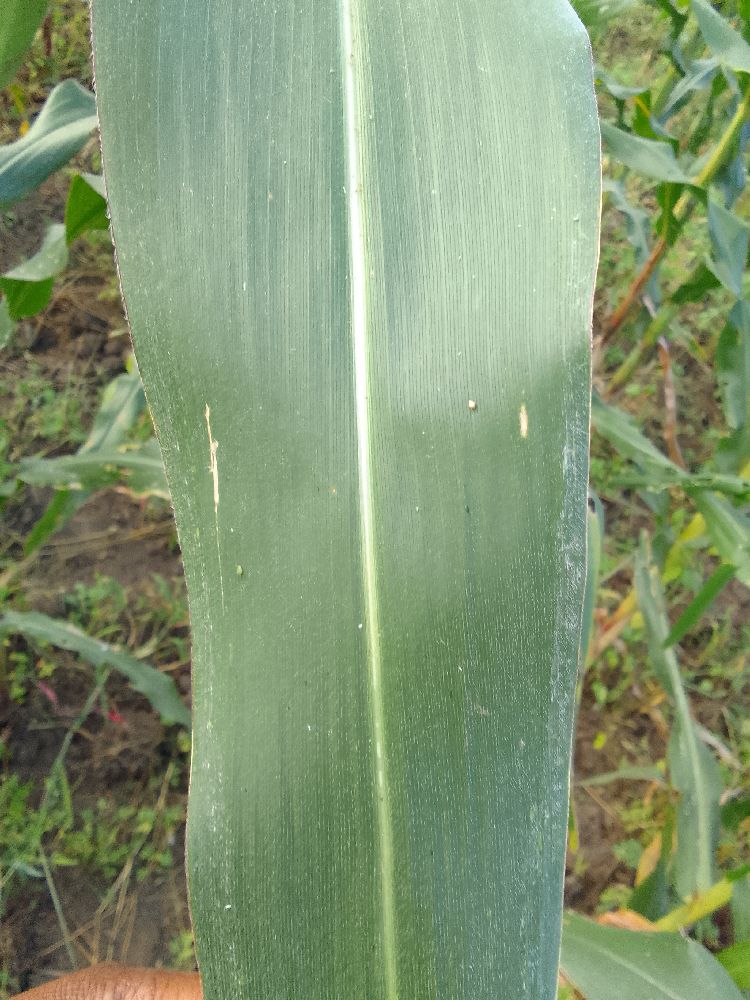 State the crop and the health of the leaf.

maize, healthy
